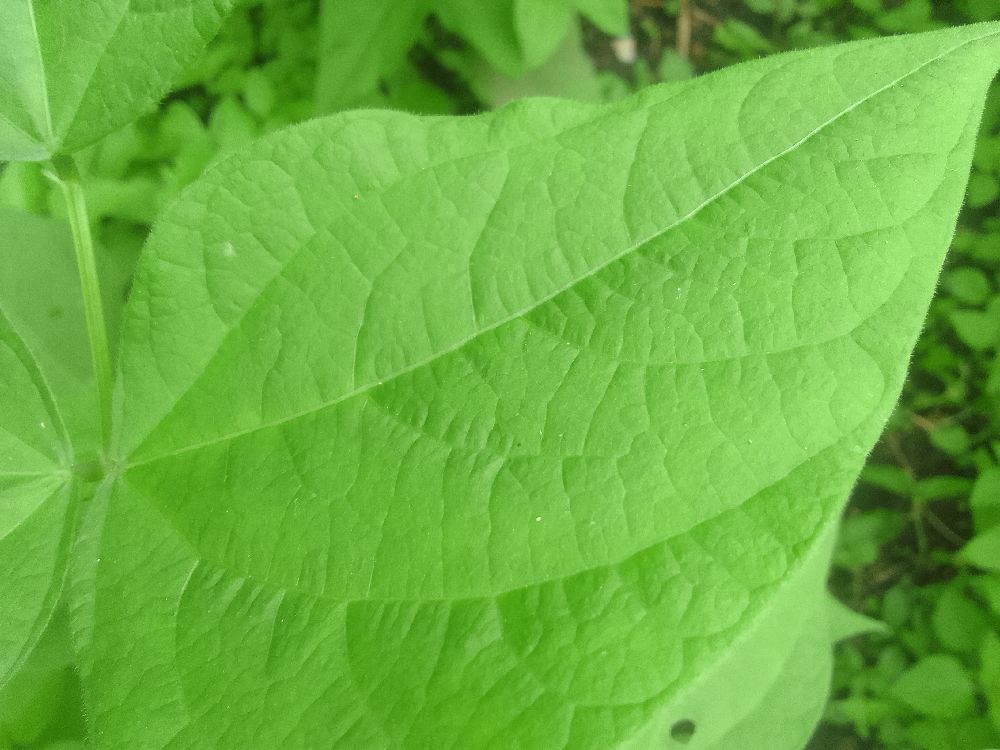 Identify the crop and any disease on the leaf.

common bean, healthy
